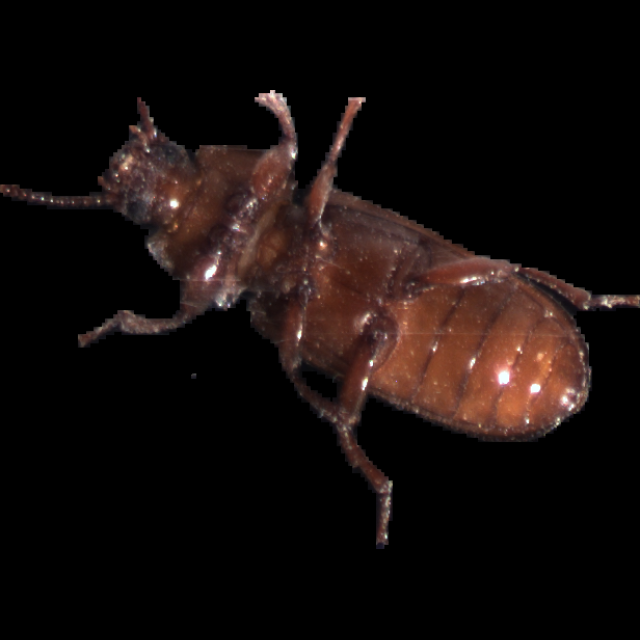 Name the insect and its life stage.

mealworm beetle
